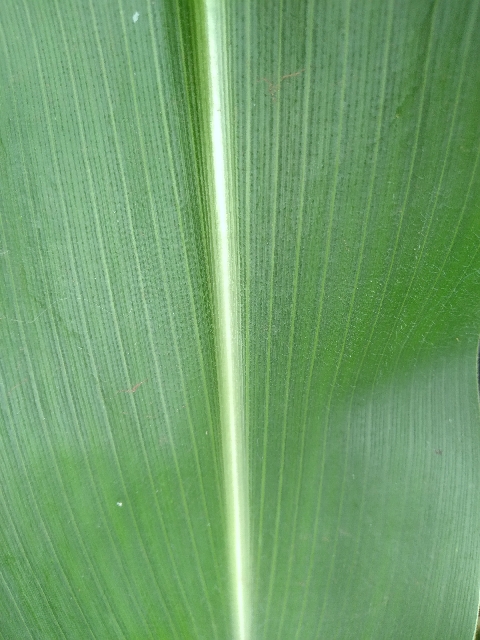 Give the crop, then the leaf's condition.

maize, healthy
